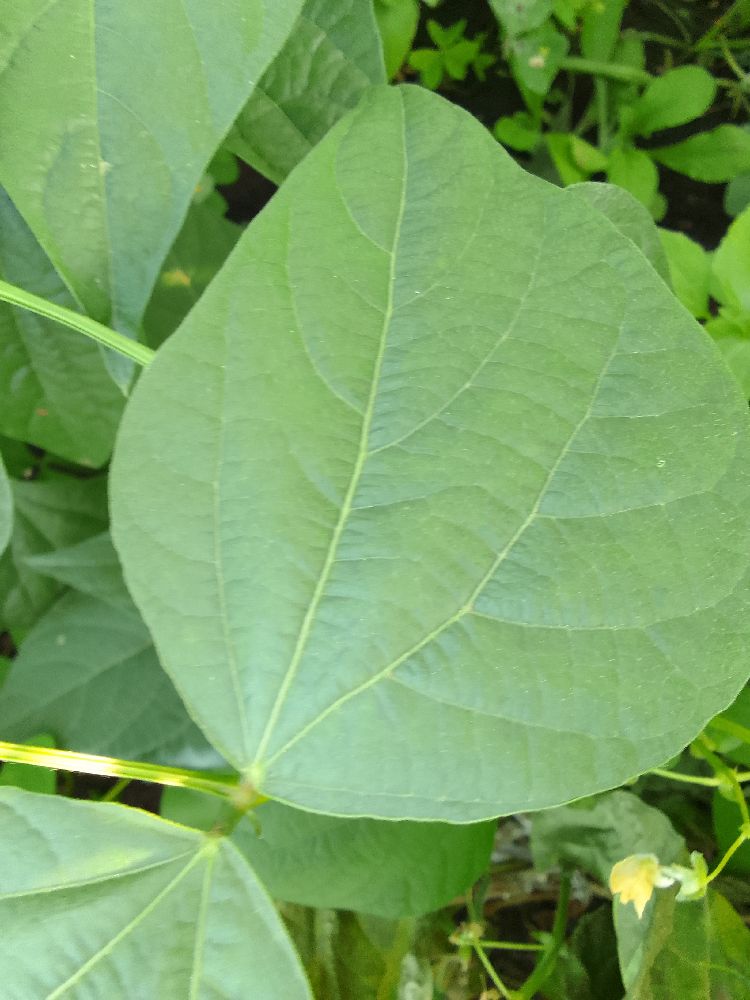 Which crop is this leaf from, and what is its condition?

common bean, healthy
